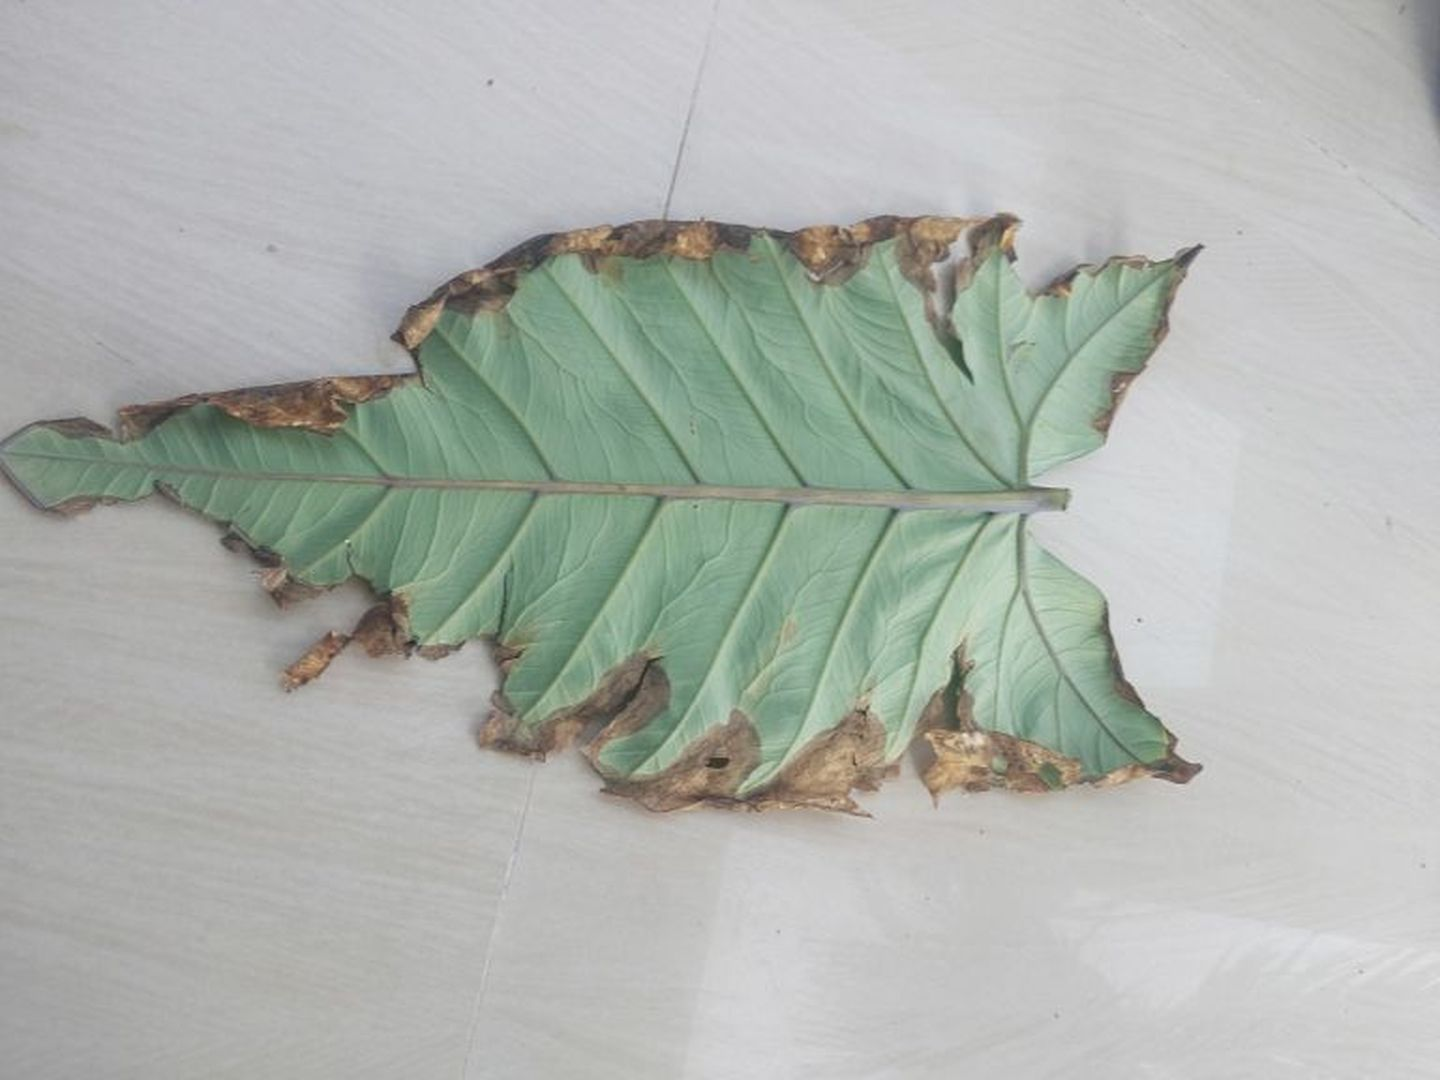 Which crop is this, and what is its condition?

taro, leaf blight
